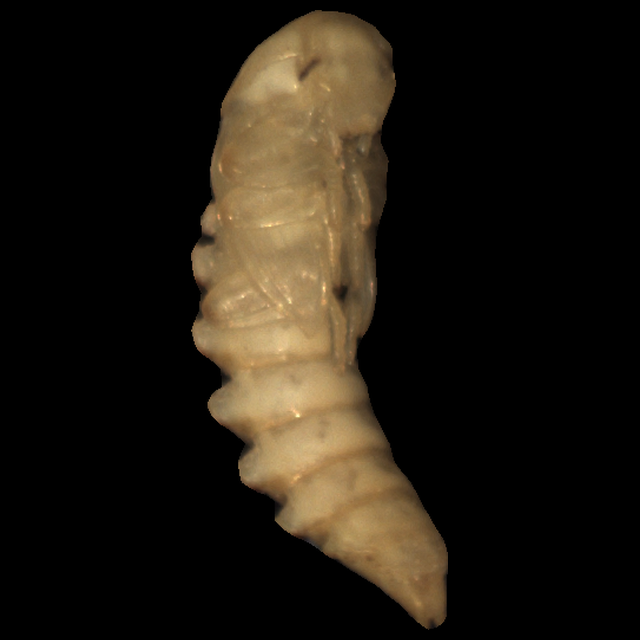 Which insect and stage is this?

mealworm pupa
